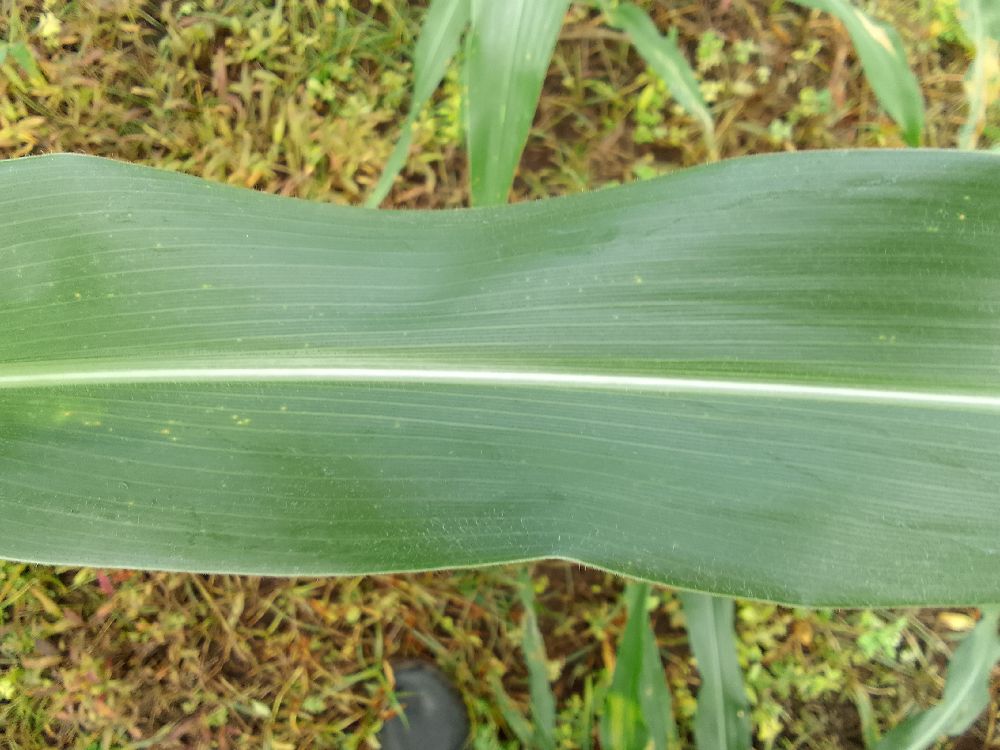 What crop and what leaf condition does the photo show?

maize, healthy
